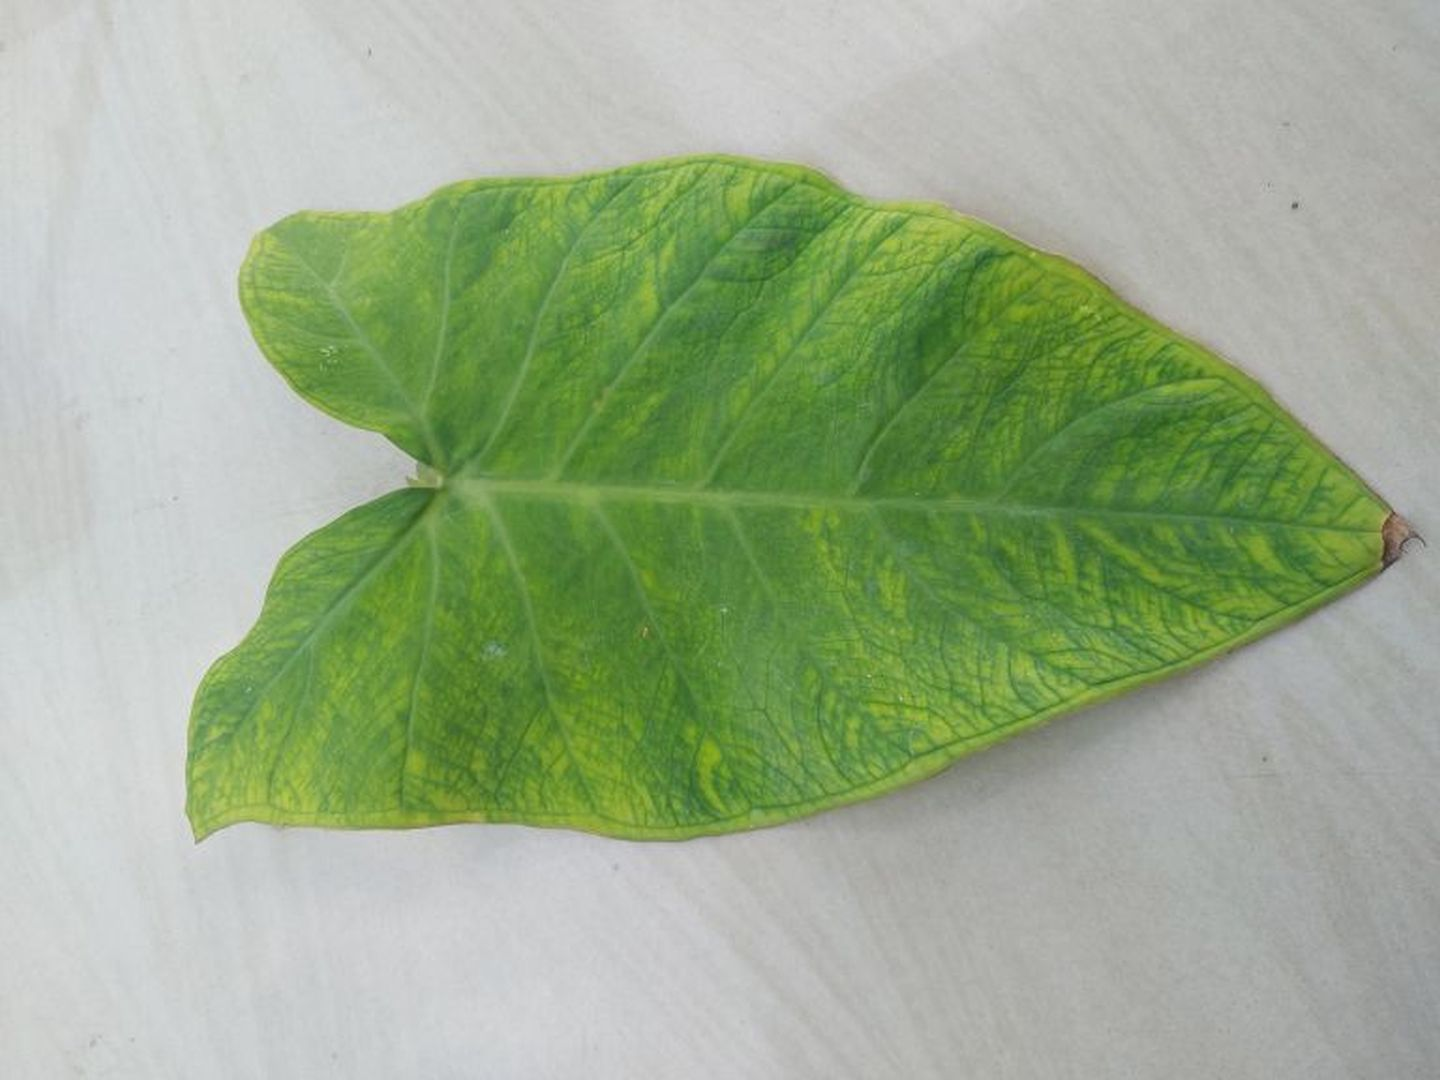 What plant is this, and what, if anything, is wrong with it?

taro, mosaic
